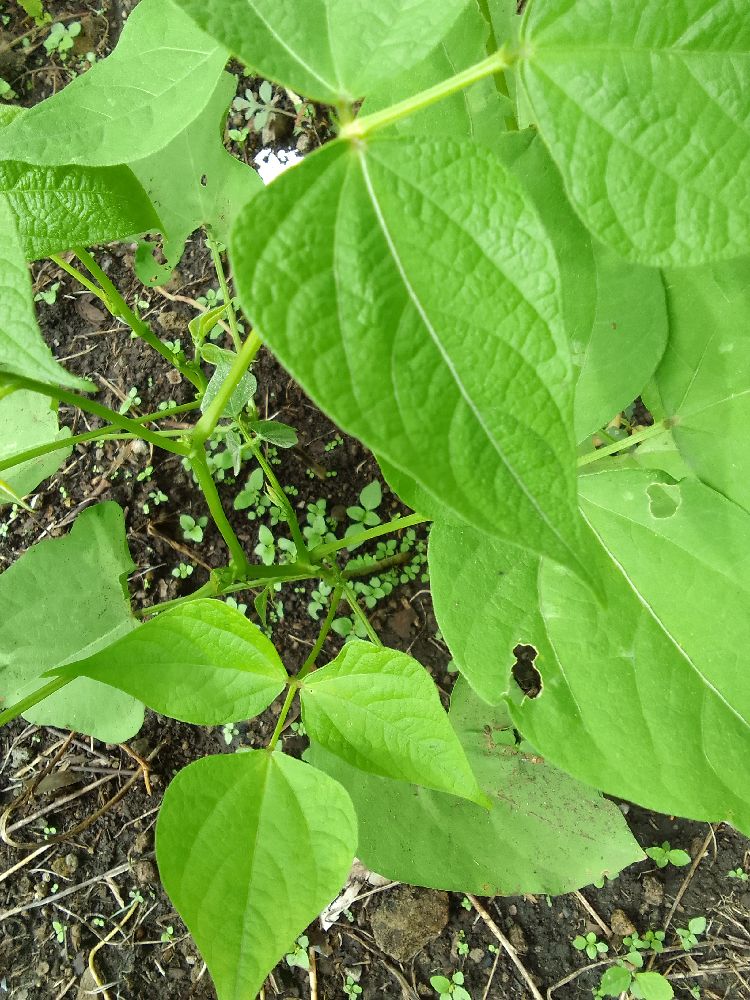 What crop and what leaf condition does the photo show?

common bean, healthy
